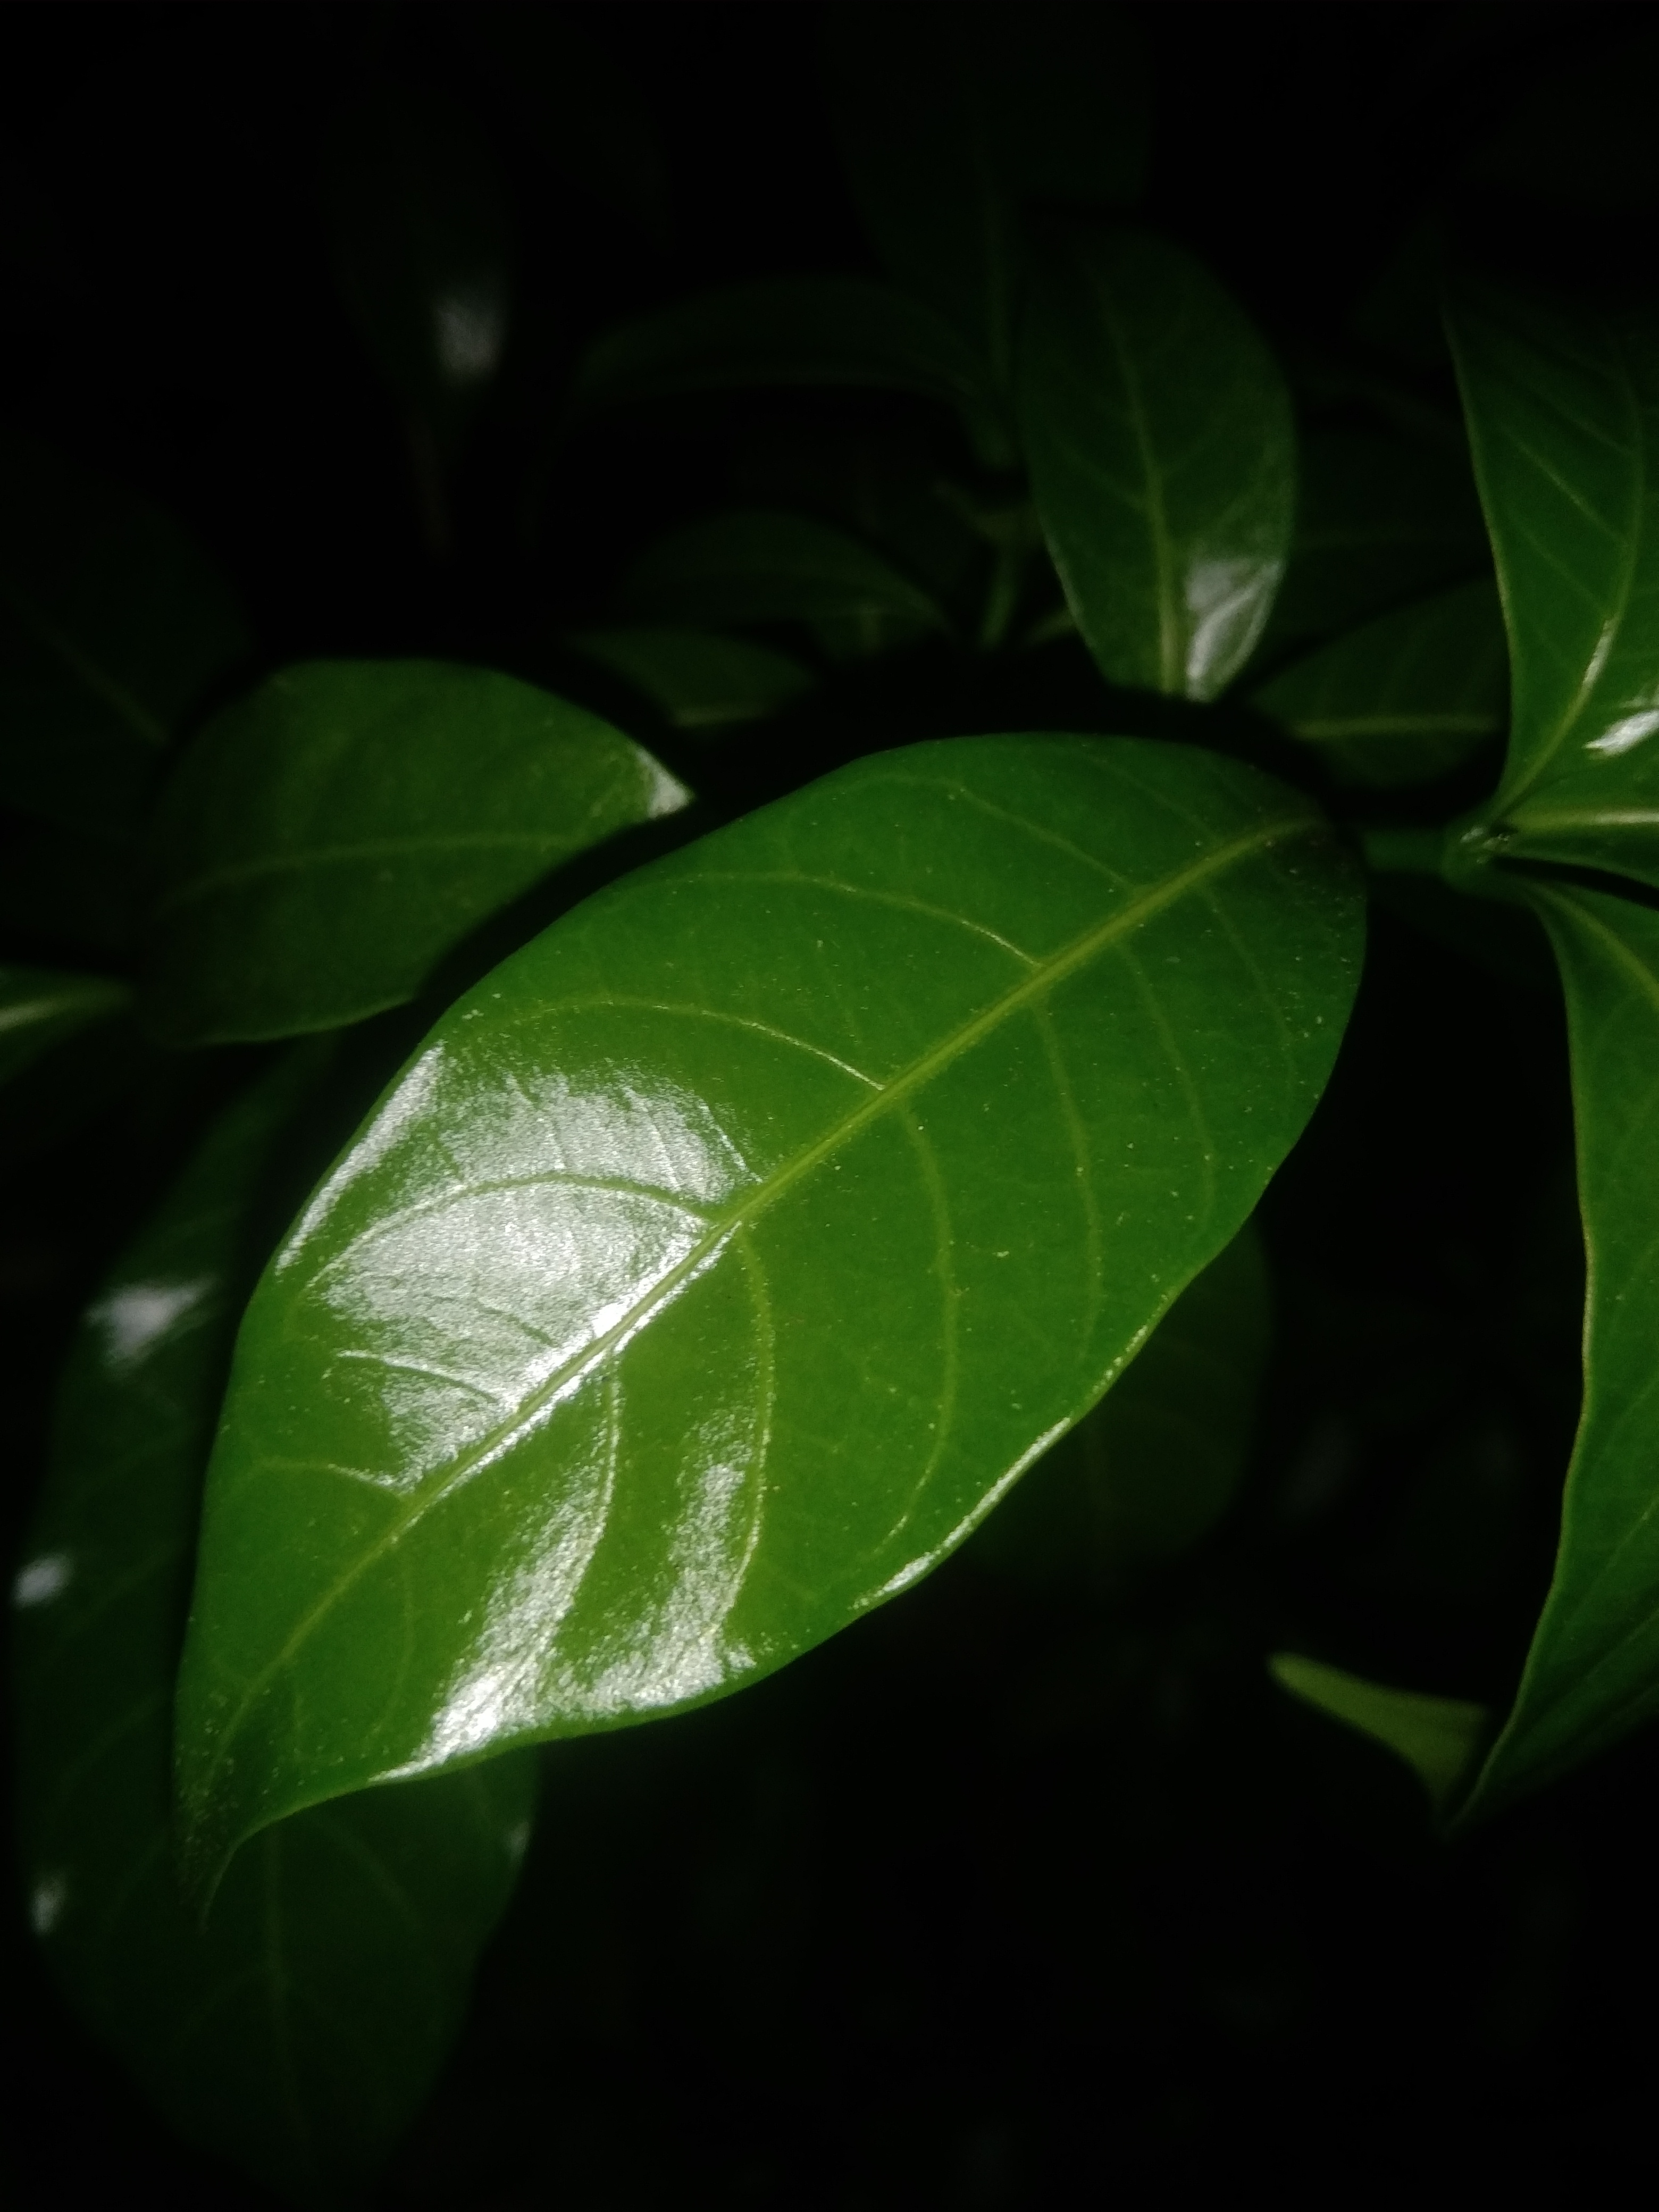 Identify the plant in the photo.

togor
